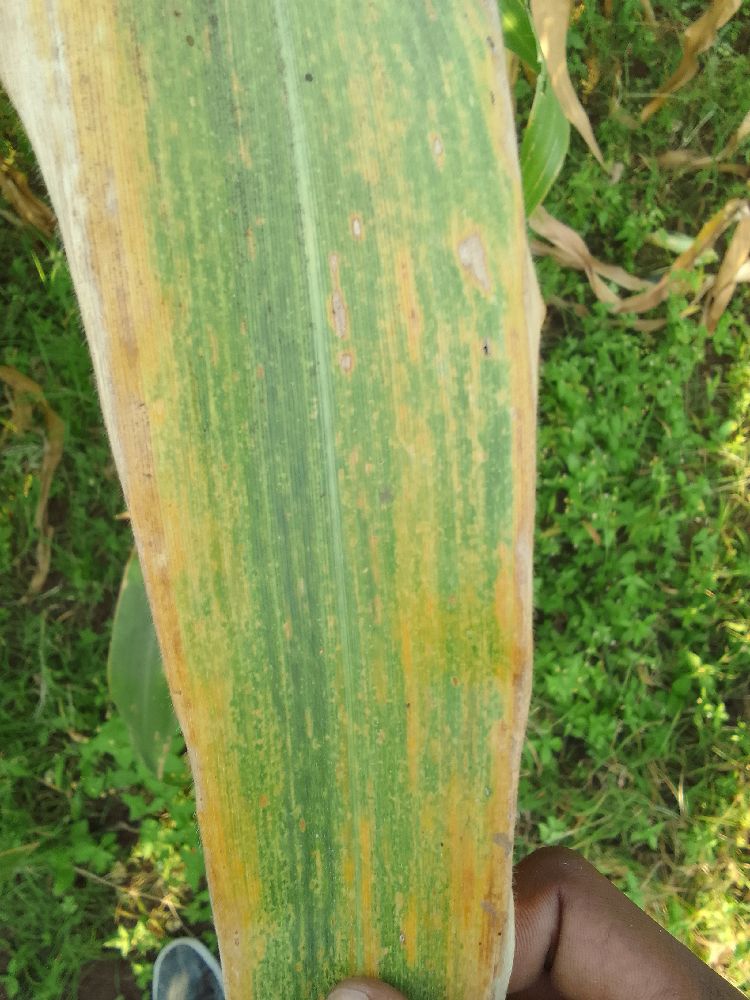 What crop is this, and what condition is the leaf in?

maize, maize lethal necrosis
